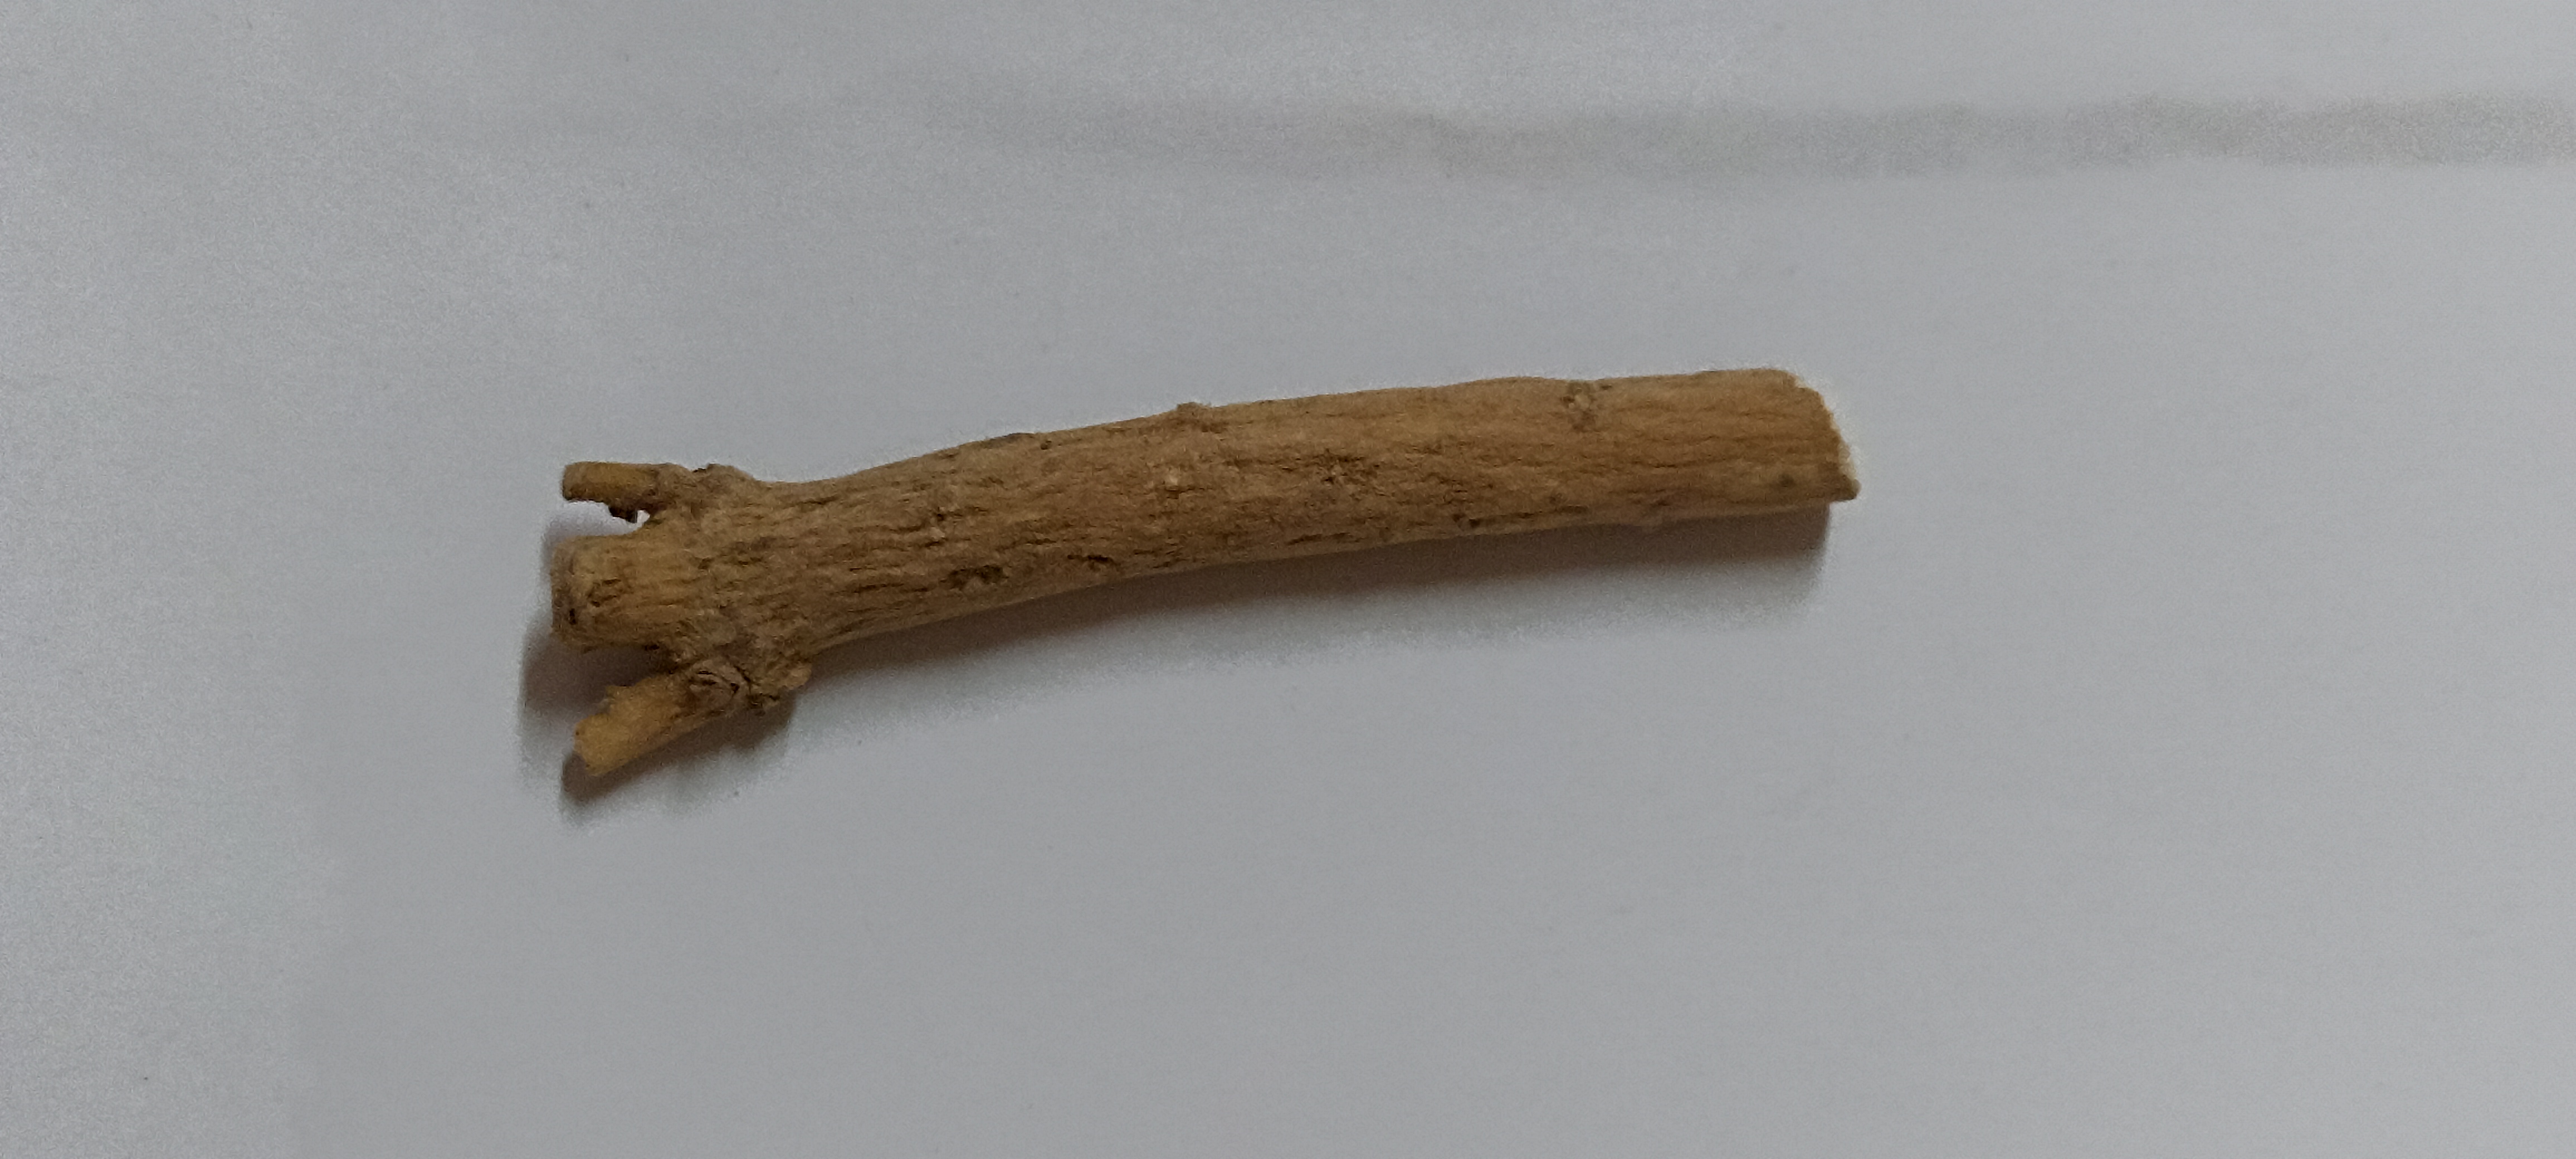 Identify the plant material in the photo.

ashwagandha
